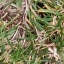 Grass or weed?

grass
